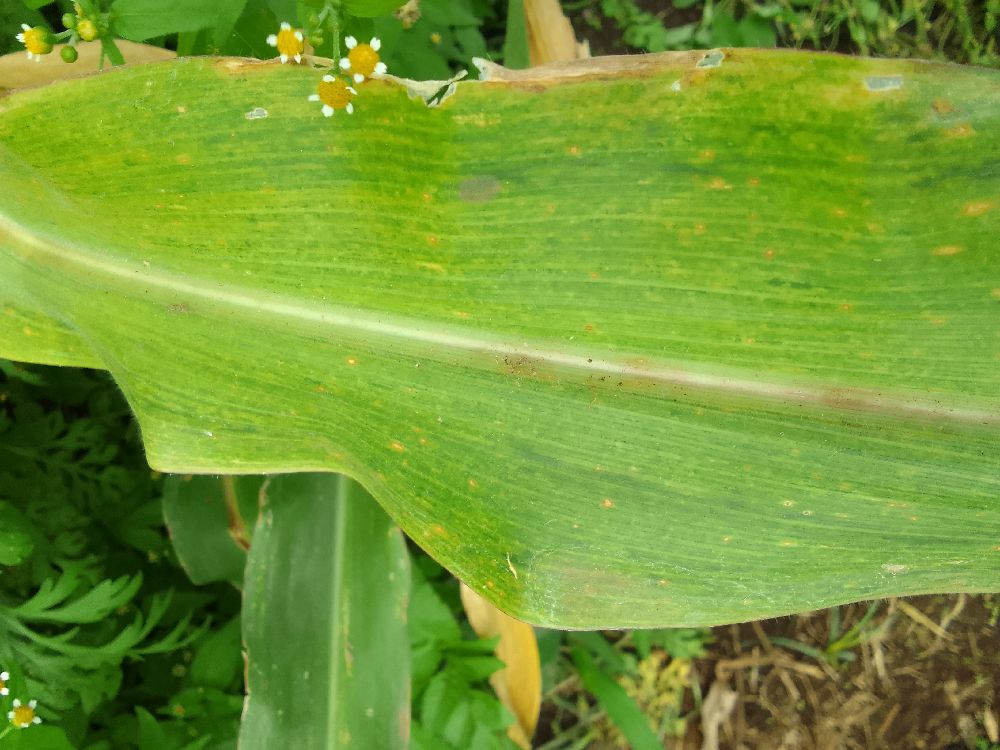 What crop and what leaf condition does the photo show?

maize, maize lethal necrosis
